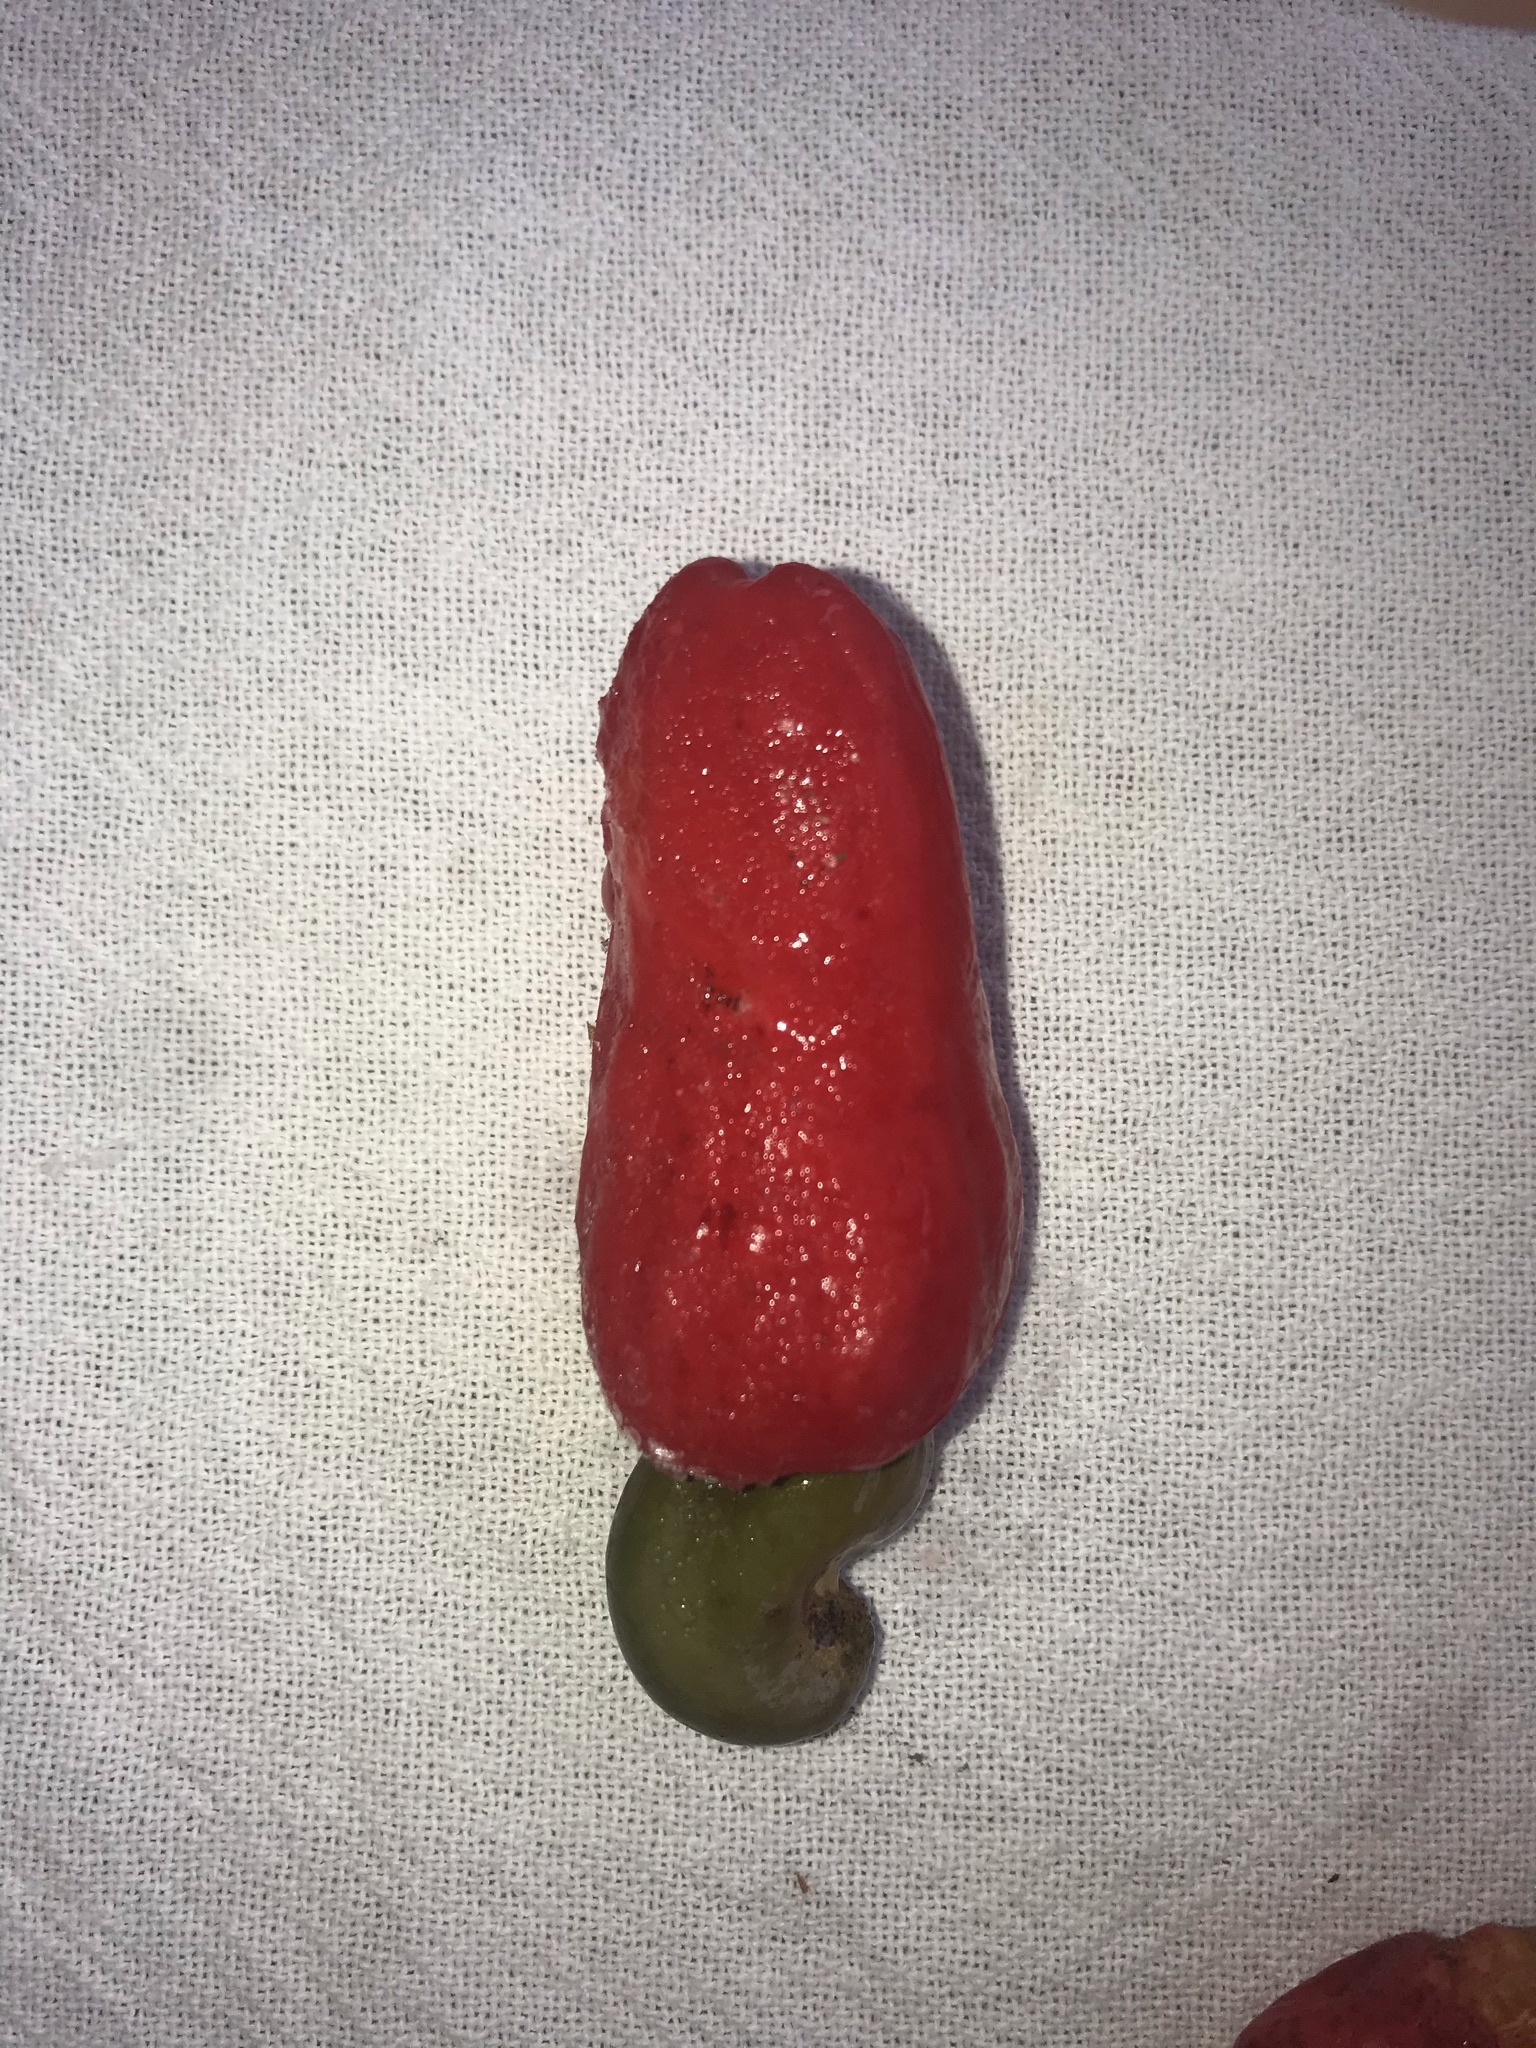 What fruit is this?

caju vermelho
